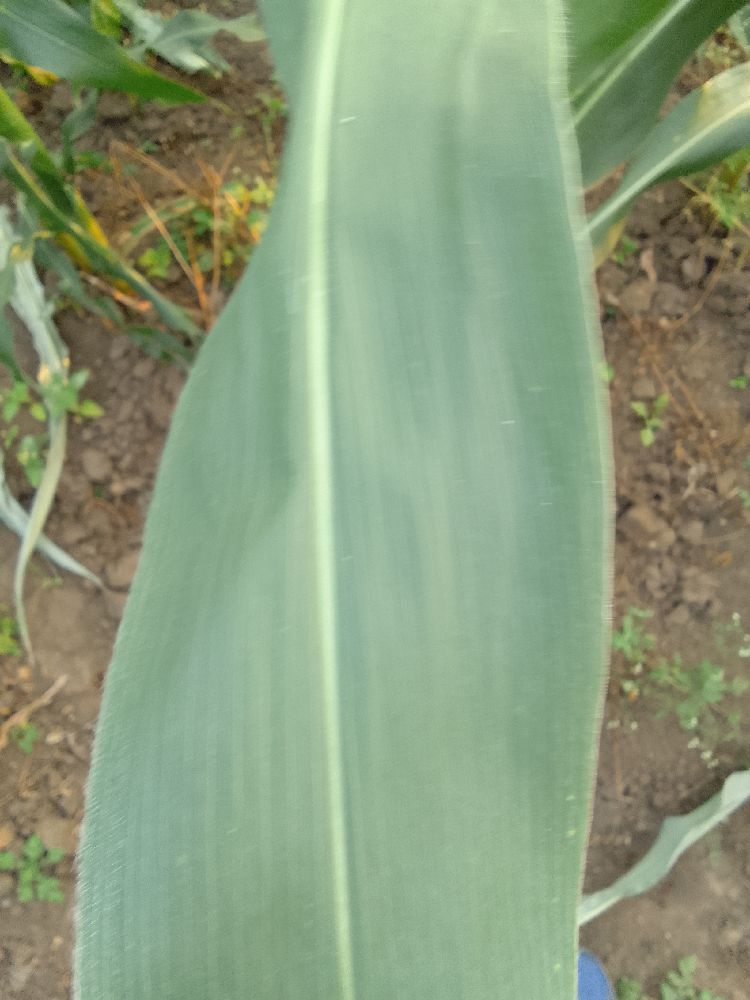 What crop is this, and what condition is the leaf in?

maize, healthy
